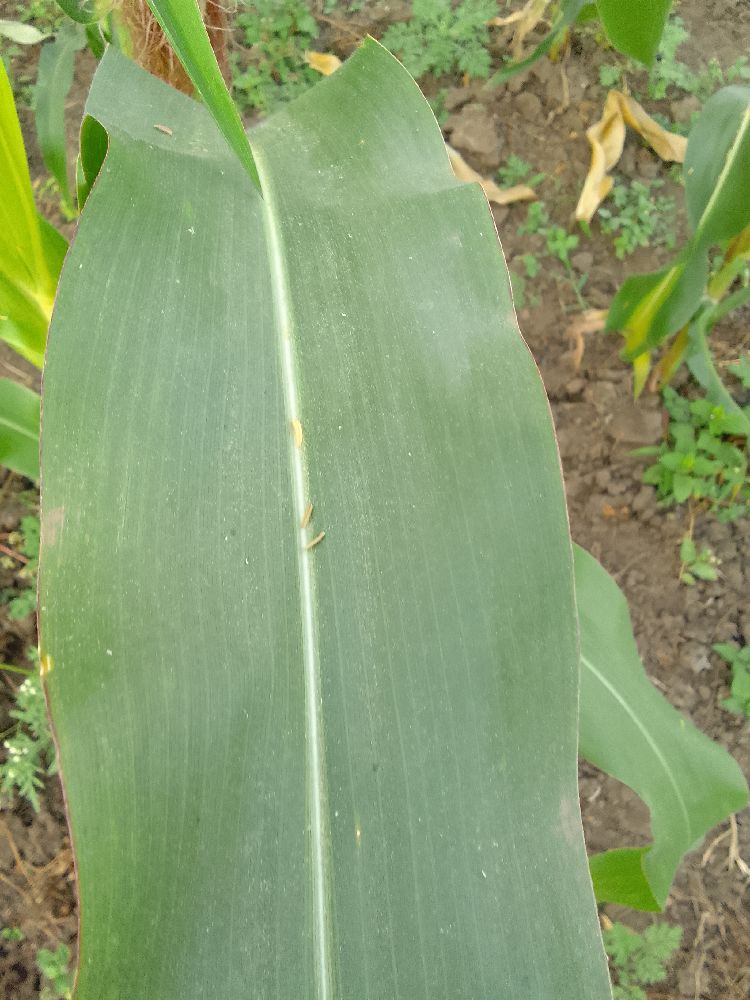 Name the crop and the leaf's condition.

maize, healthy
